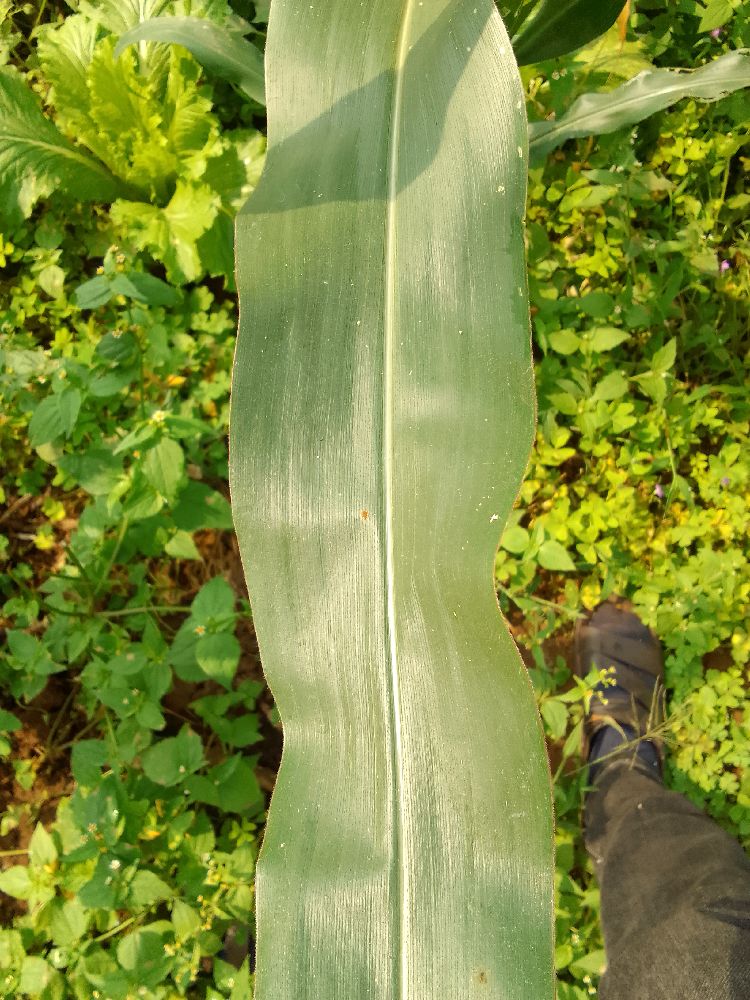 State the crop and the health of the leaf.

maize, healthy
